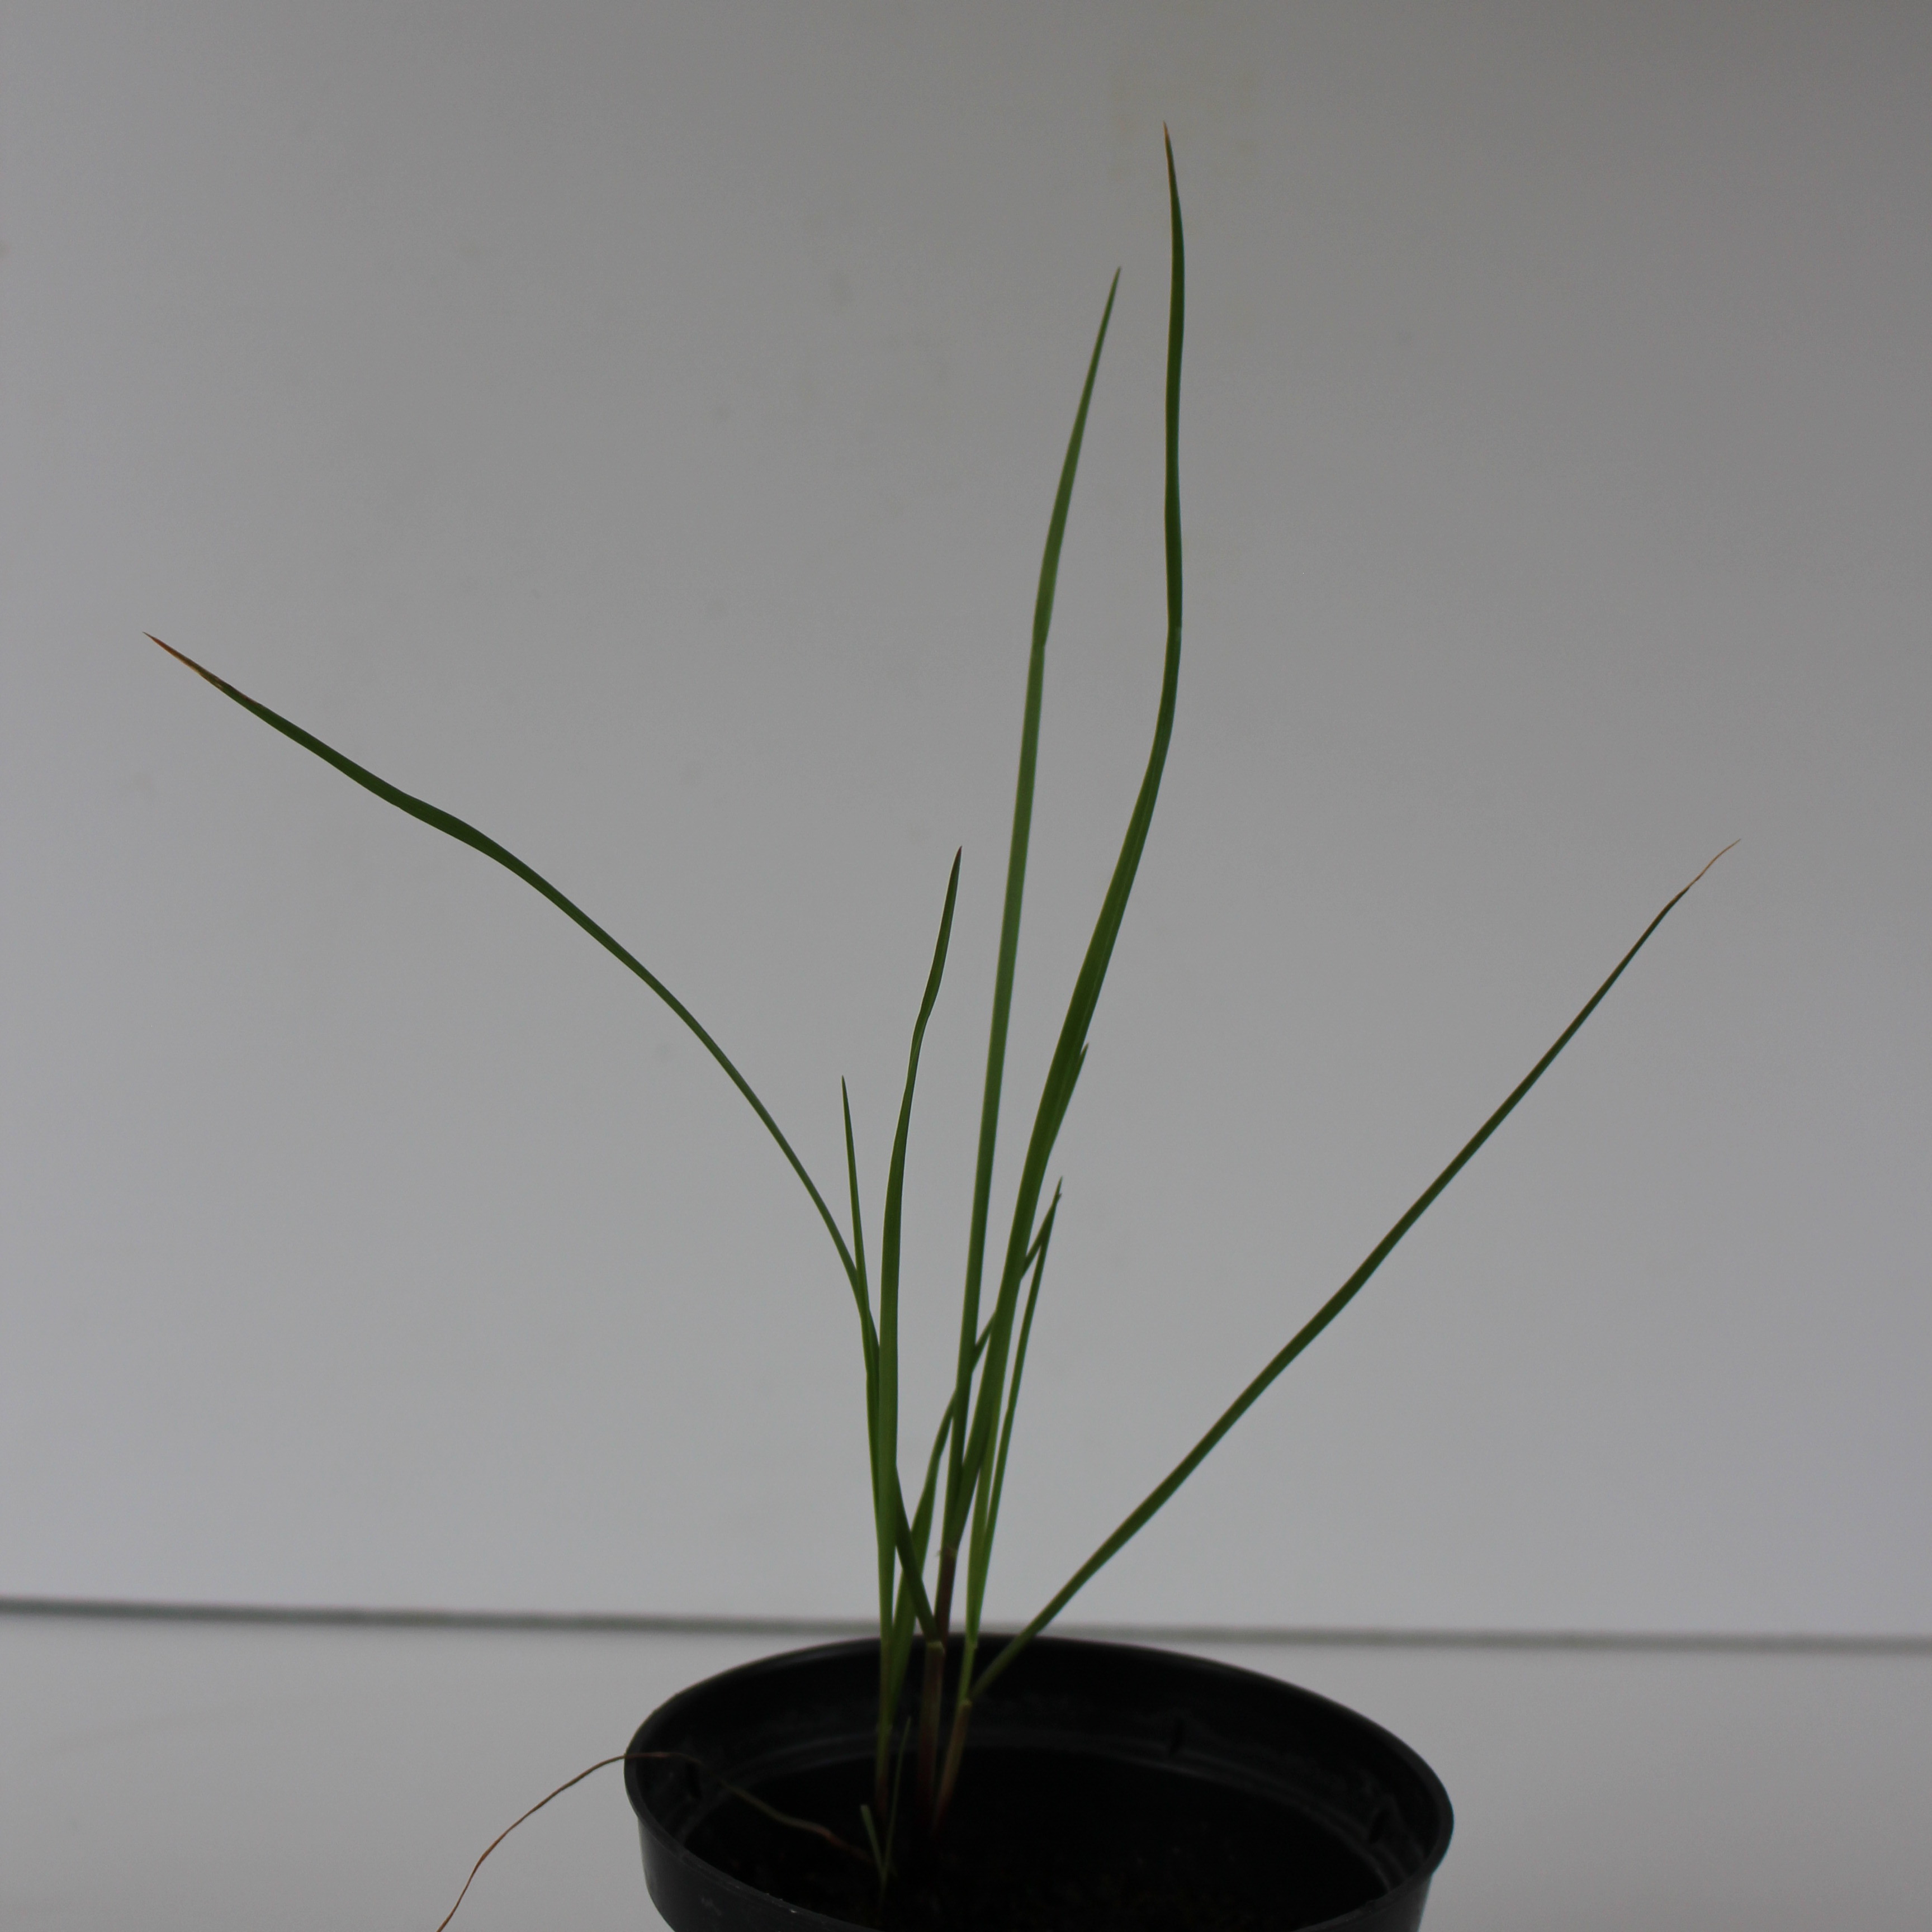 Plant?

Lolium multiflorum
